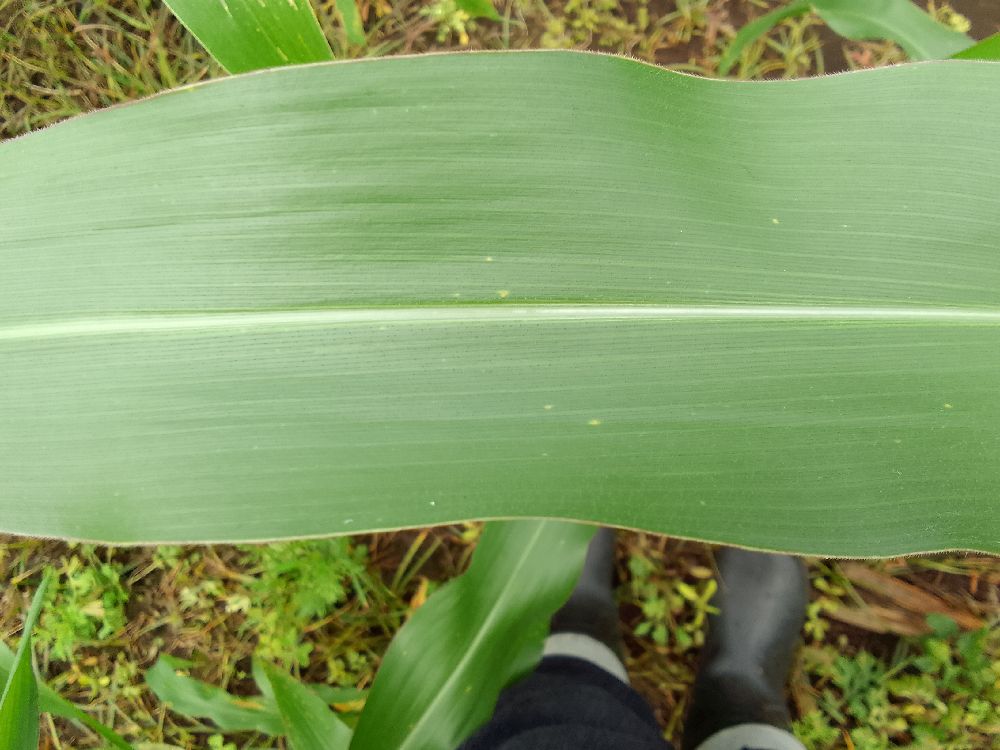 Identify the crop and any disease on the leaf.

maize, healthy
